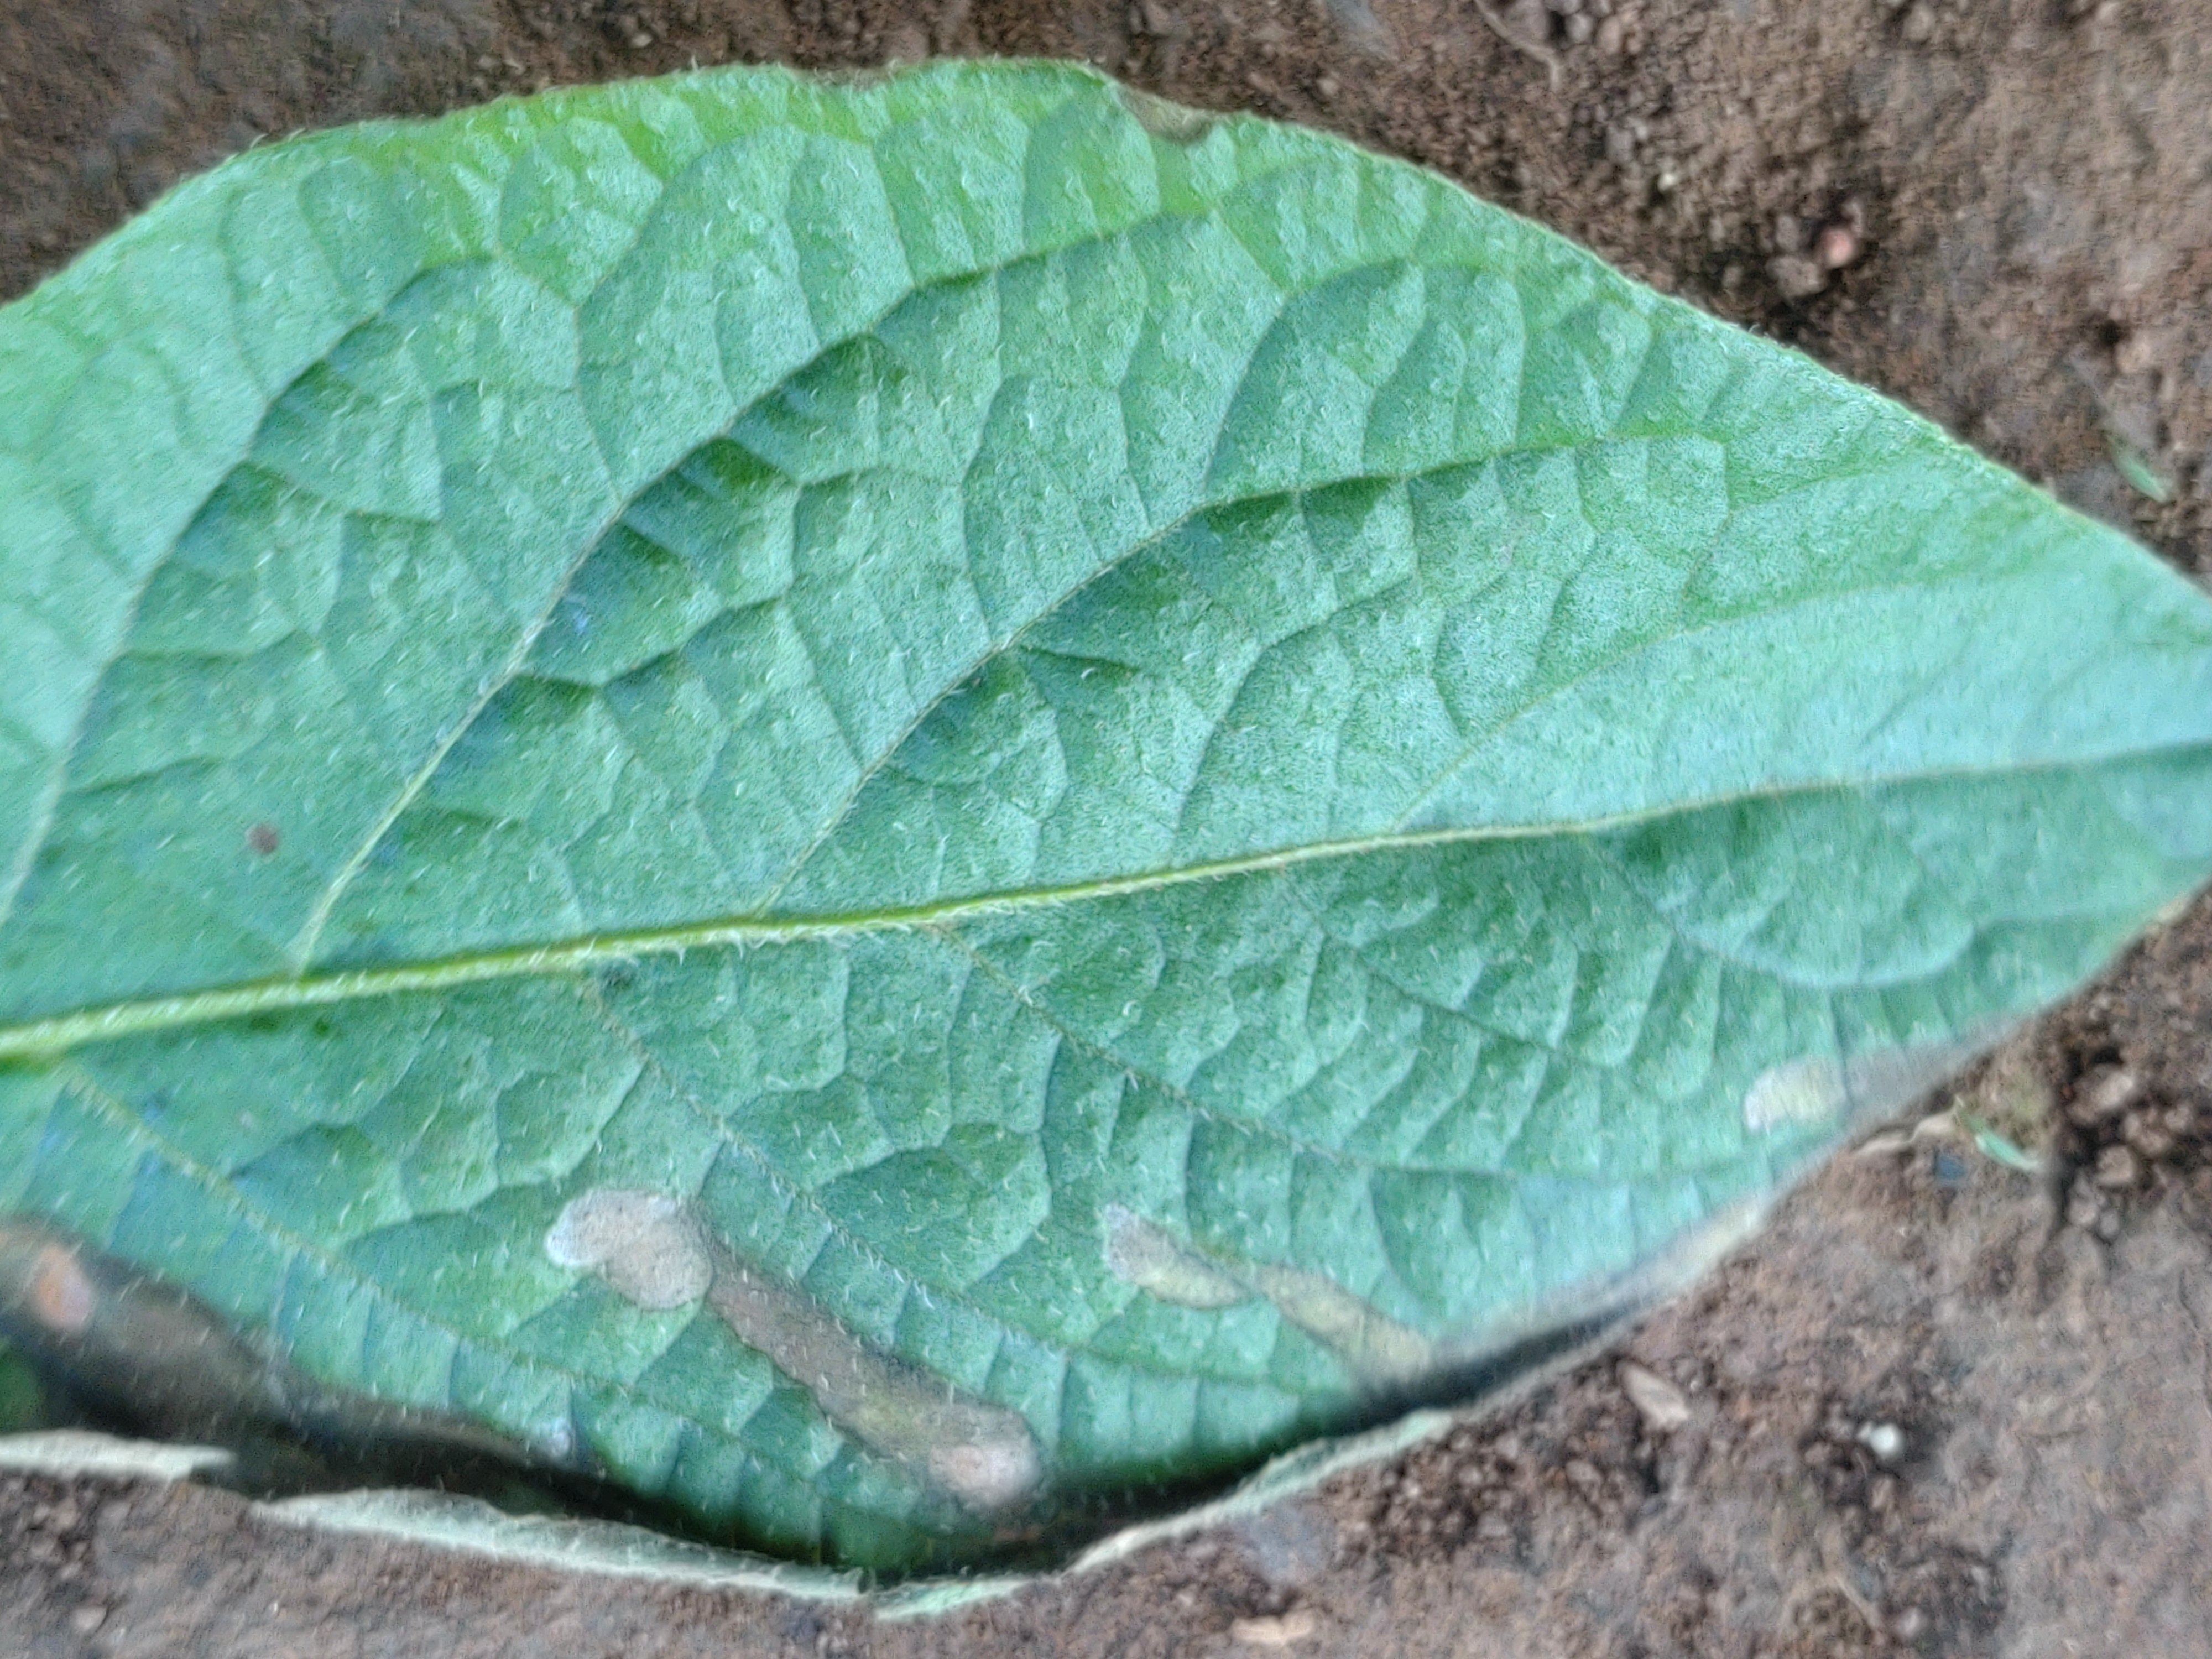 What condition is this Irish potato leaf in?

early blight
